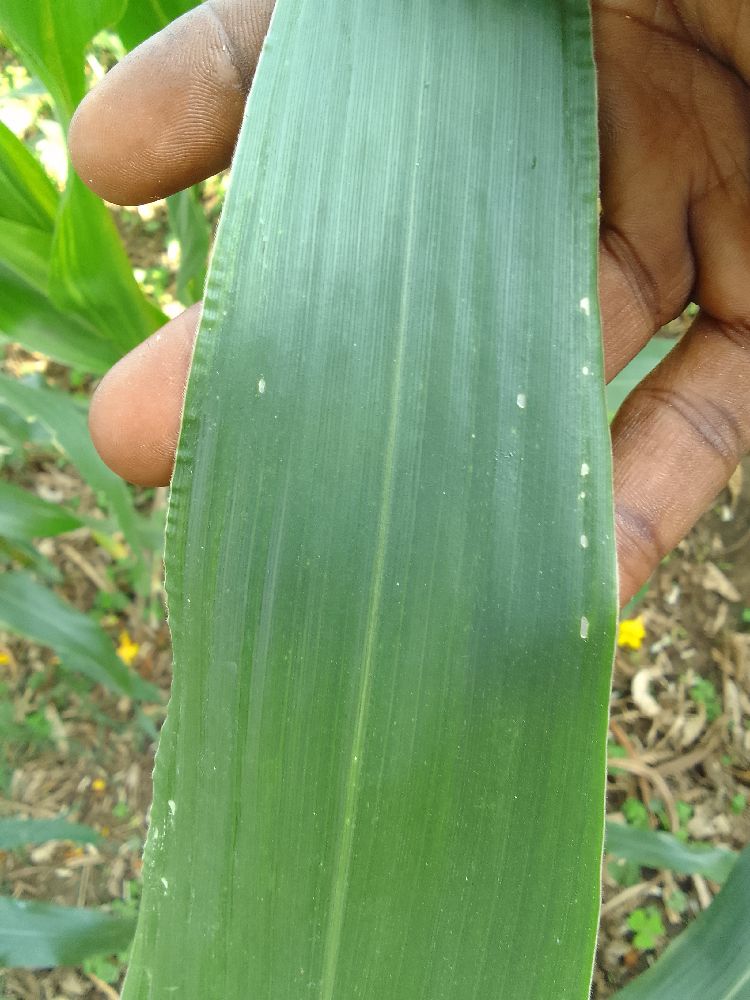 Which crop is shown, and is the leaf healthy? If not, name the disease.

maize, healthy
